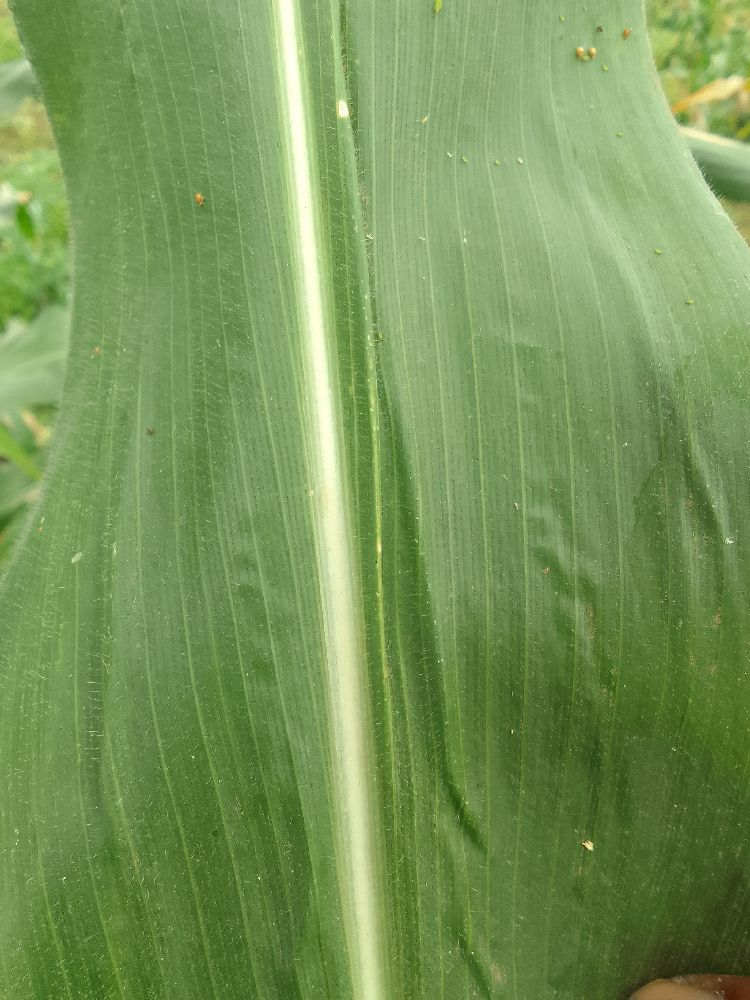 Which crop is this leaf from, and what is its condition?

maize, healthy
